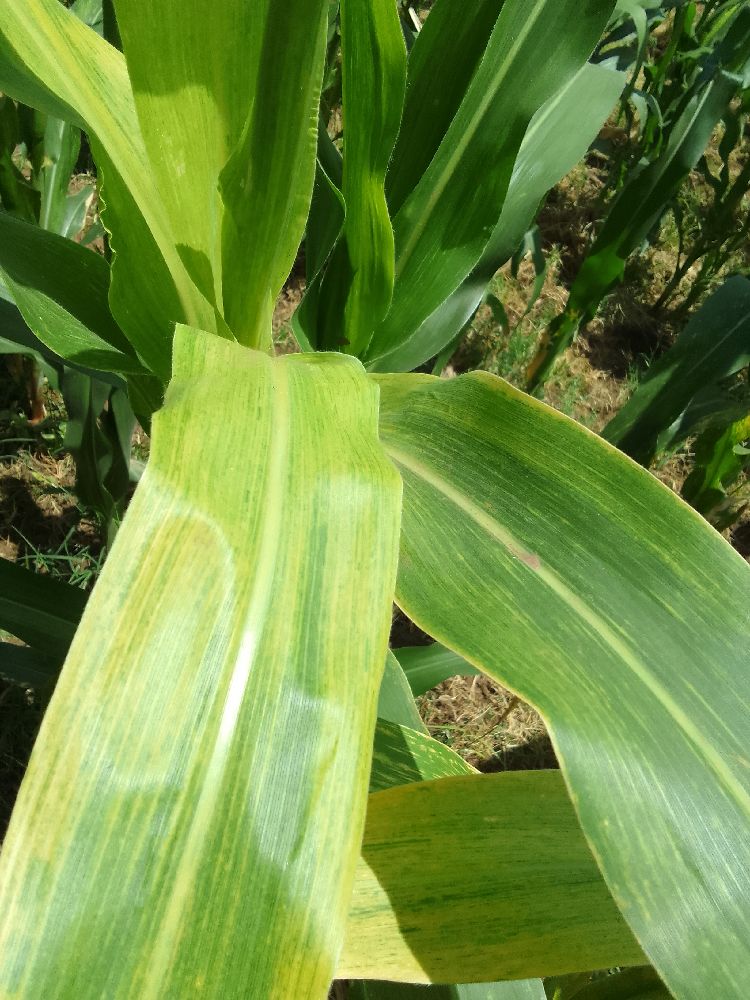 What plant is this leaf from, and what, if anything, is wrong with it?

maize, maize lethal necrosis
